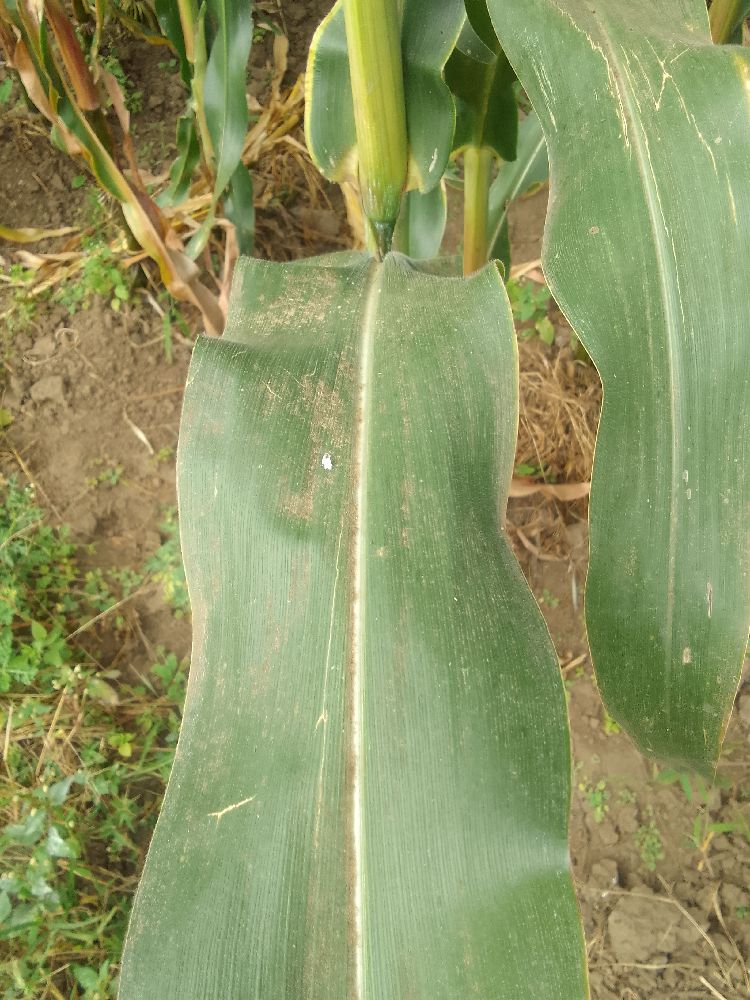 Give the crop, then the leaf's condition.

maize, healthy
